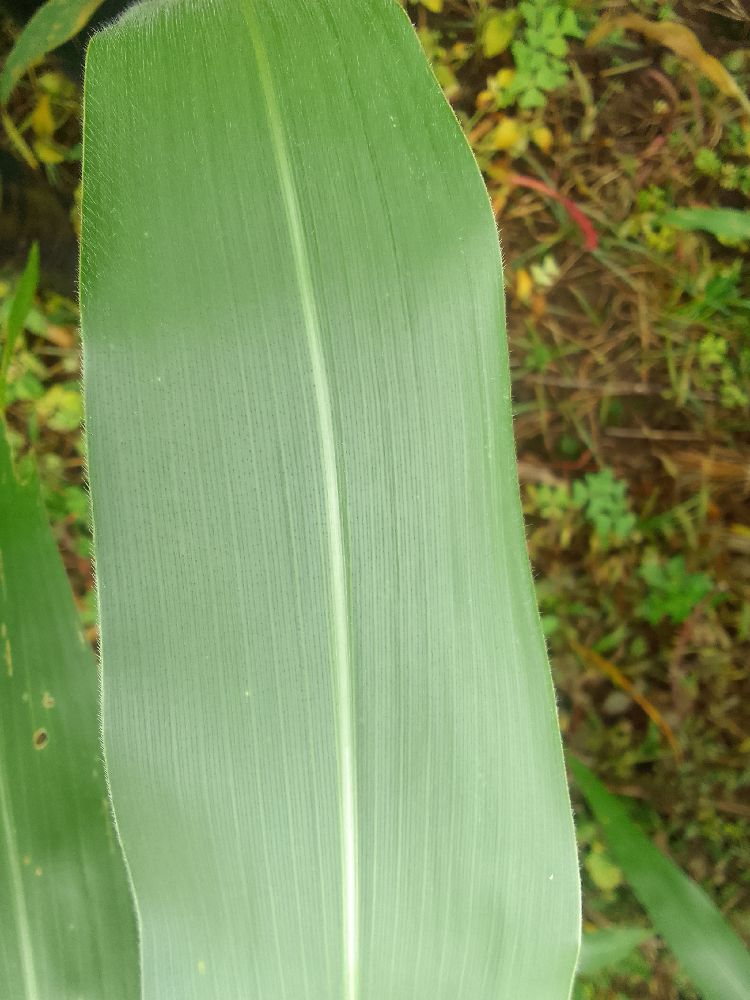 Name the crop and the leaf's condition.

maize, healthy
